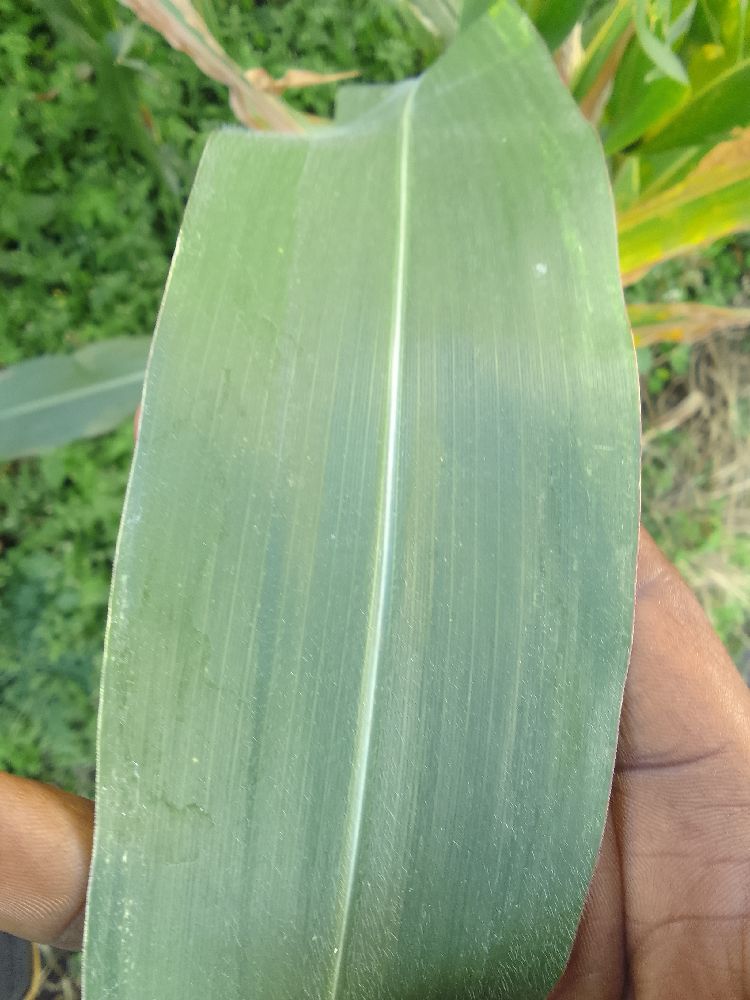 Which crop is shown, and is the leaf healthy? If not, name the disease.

maize, healthy
